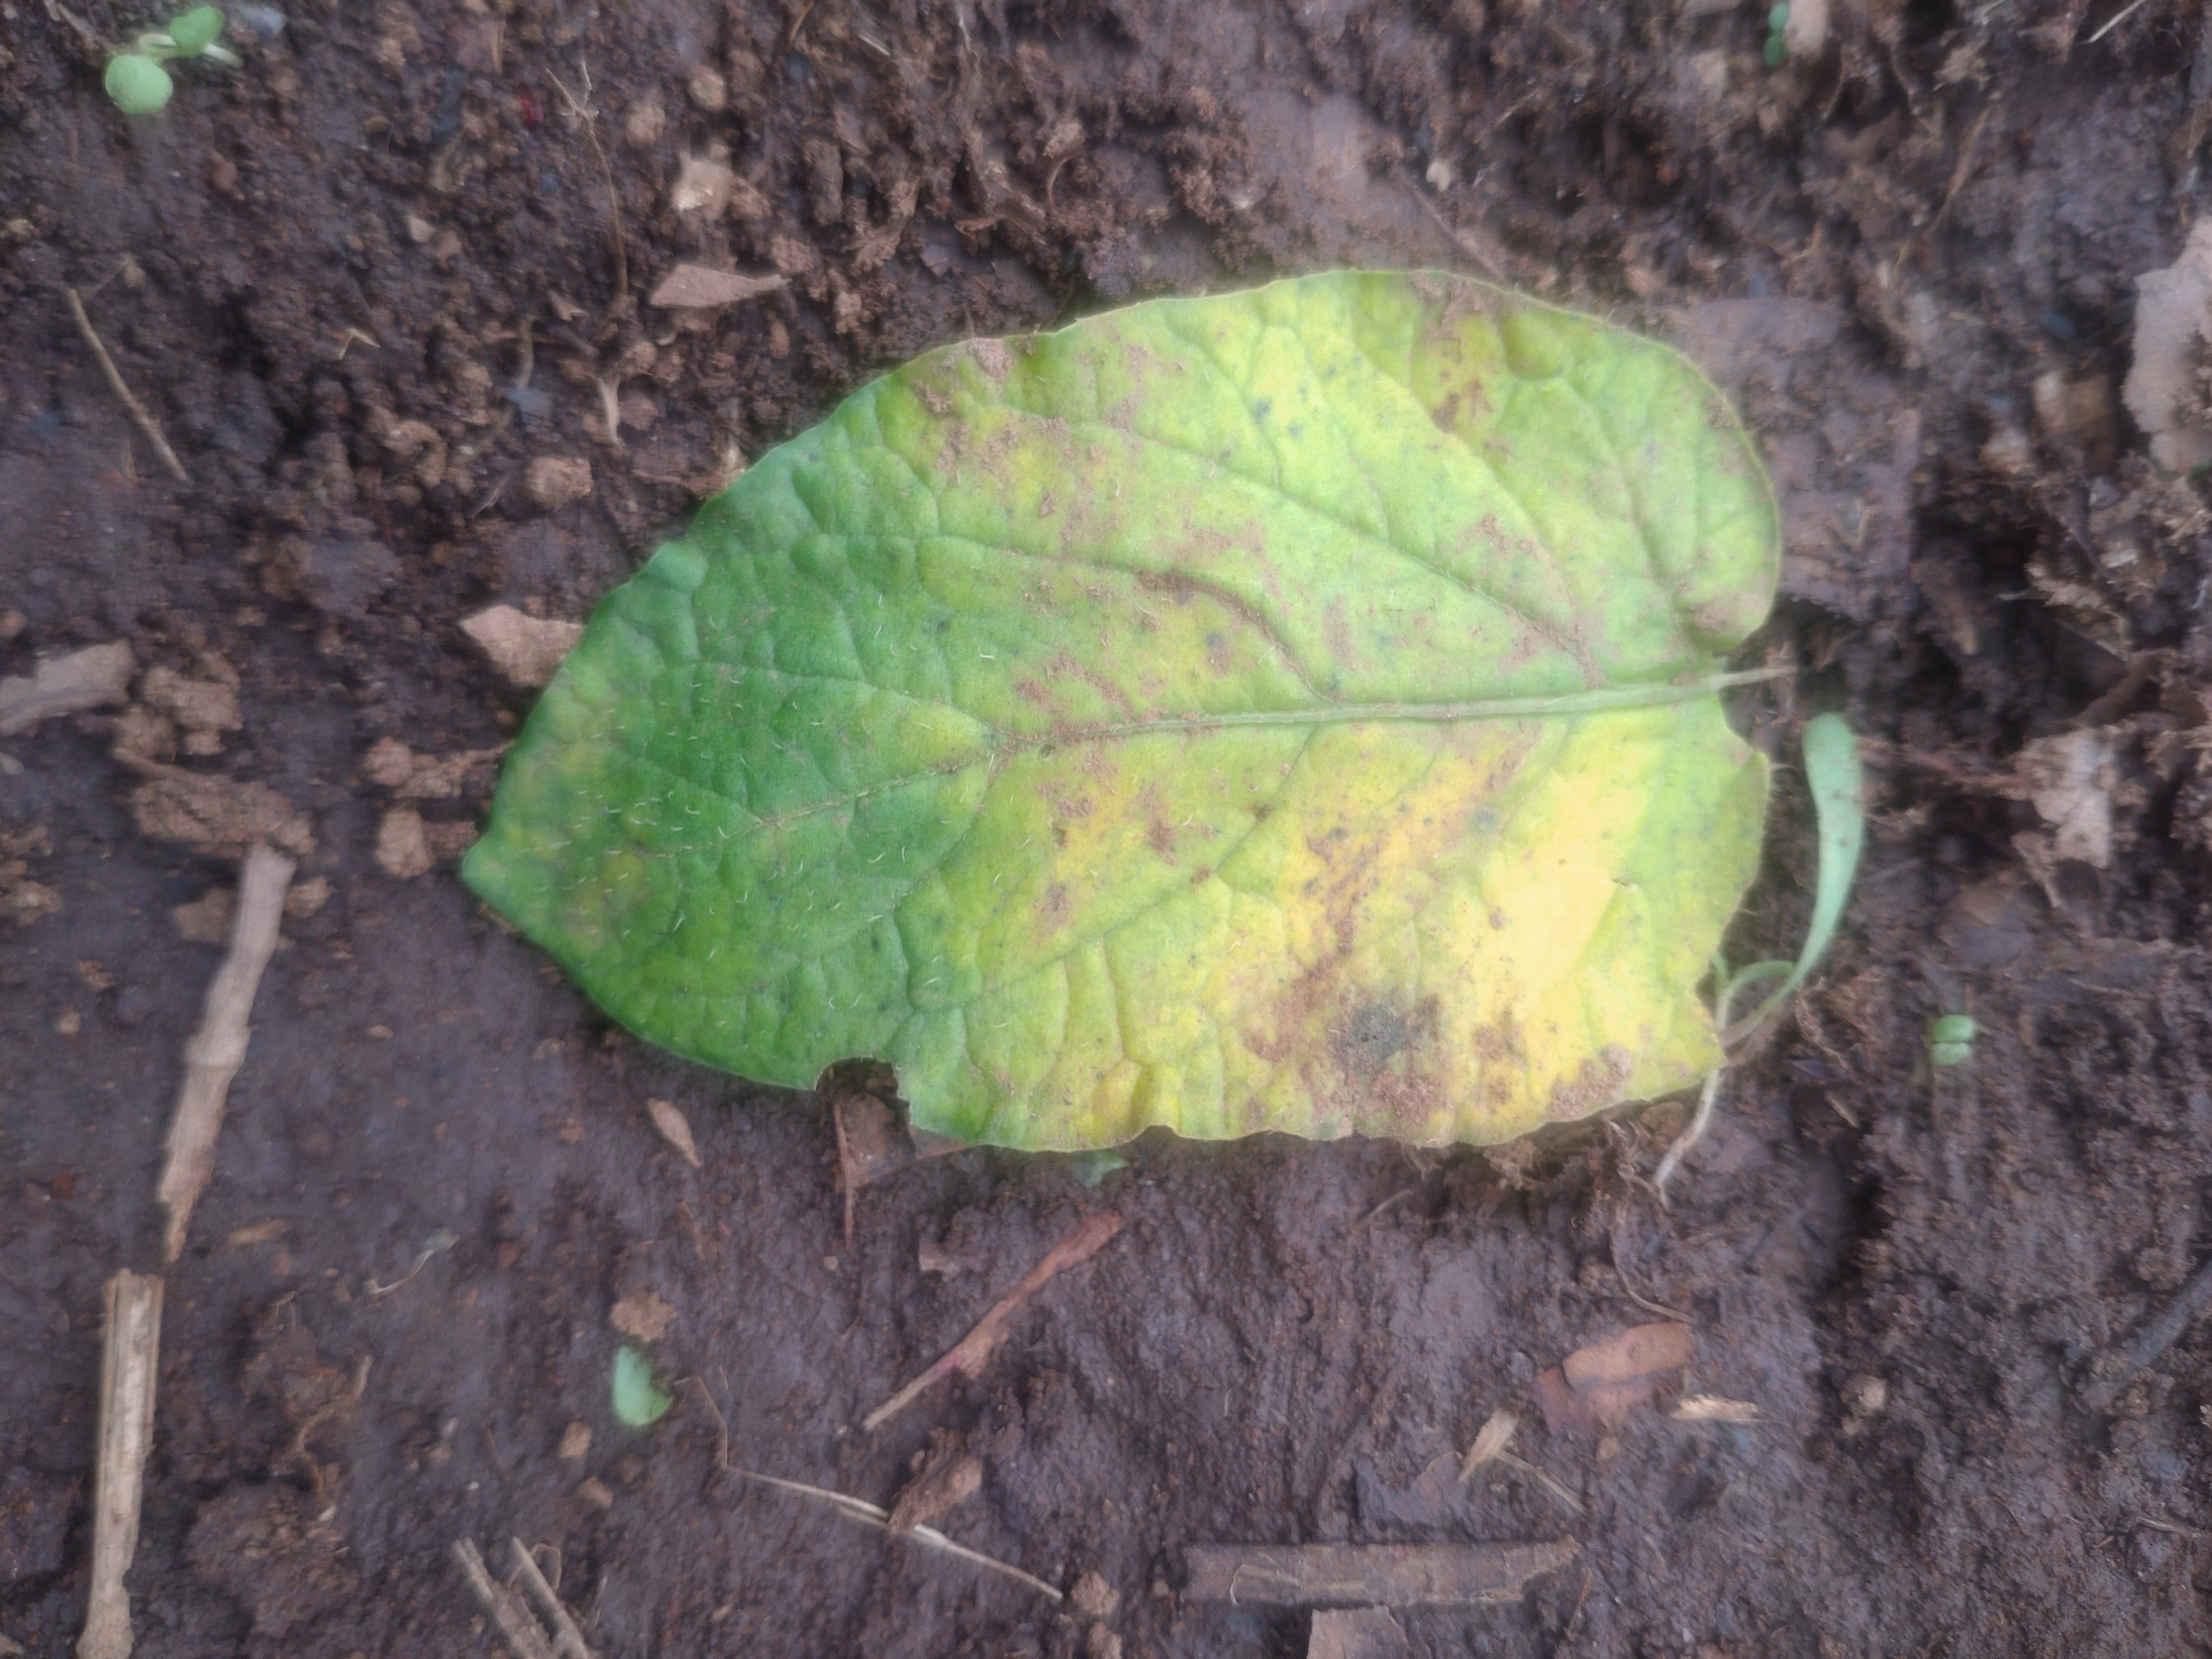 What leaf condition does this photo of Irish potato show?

late blight
